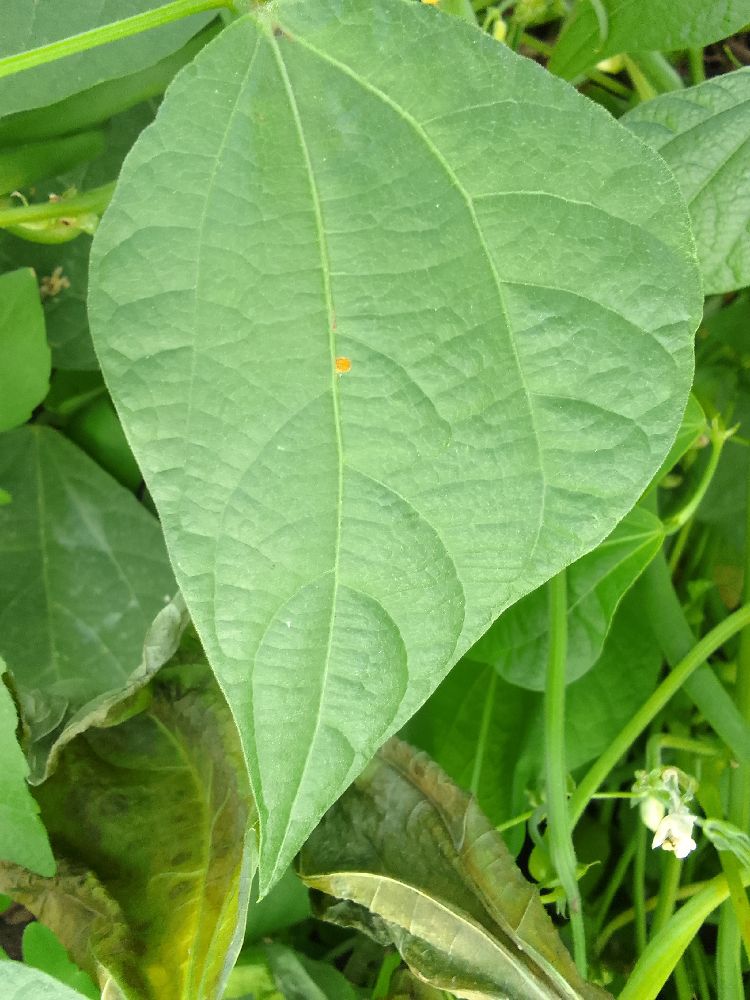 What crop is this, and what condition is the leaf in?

common bean, healthy
